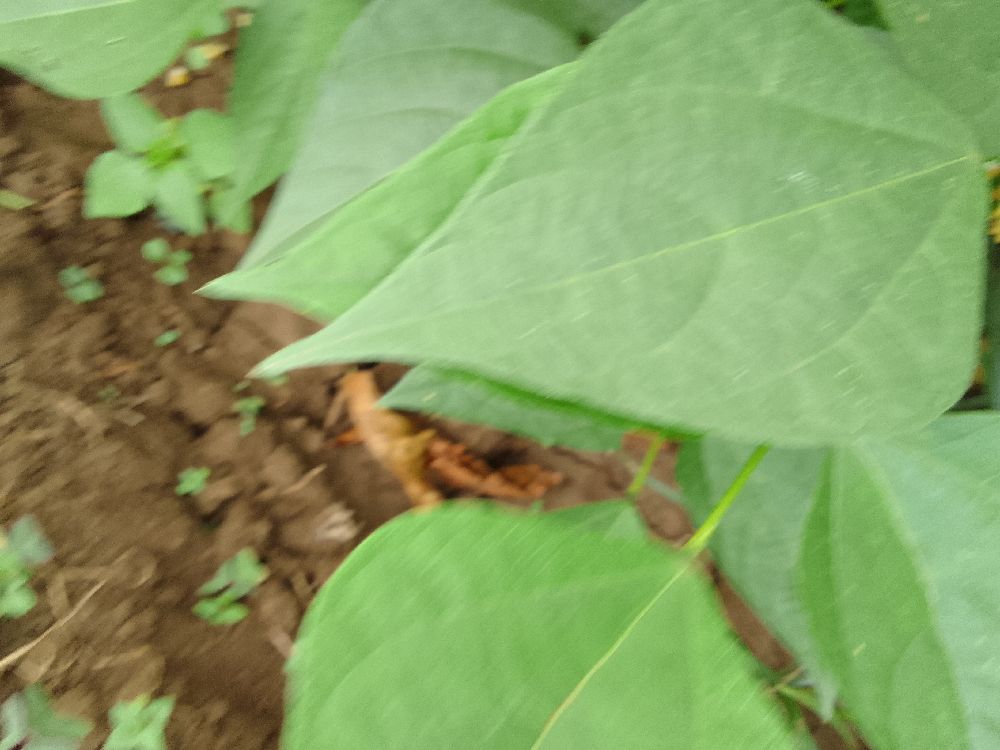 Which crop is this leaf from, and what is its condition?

common bean, healthy
